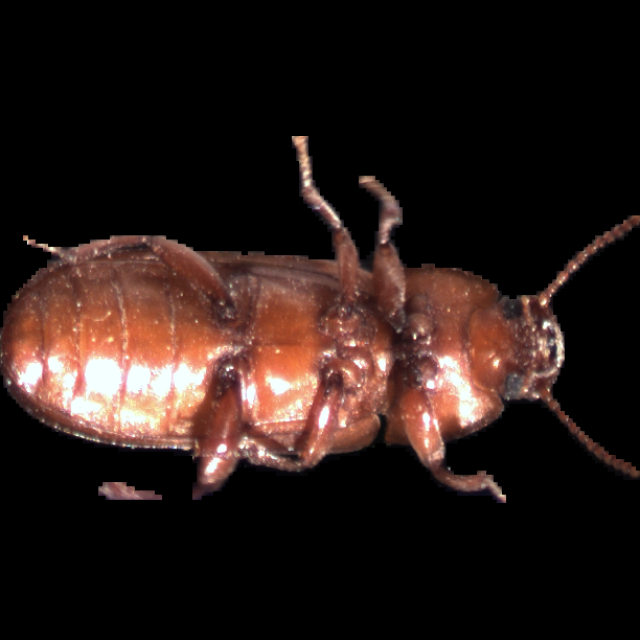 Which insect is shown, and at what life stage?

mealworm beetle
